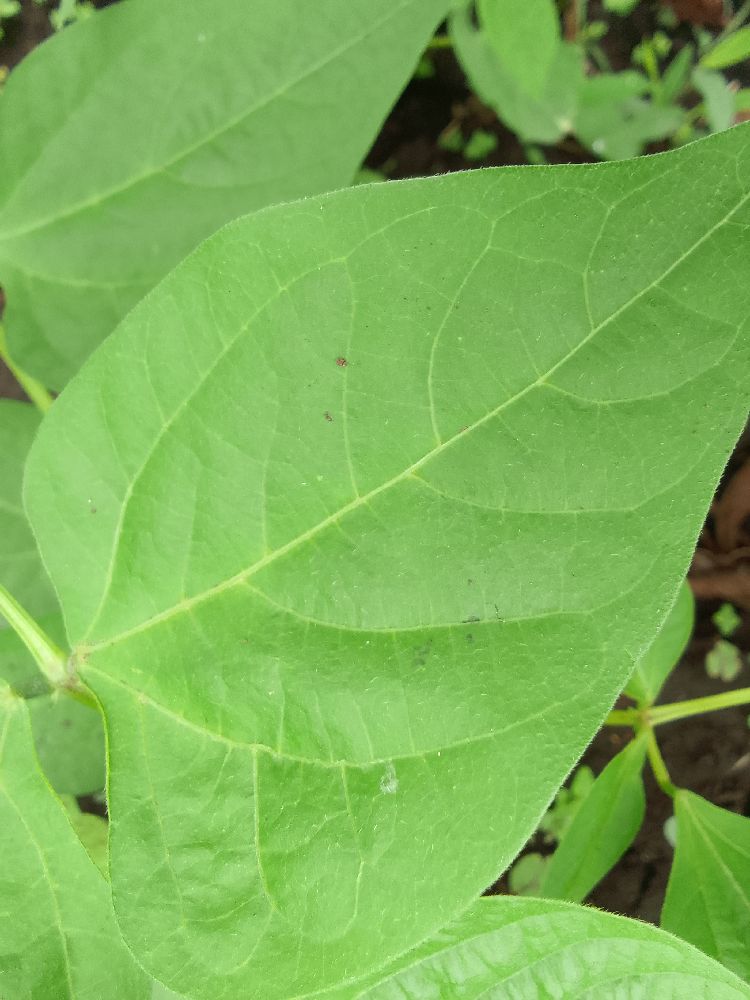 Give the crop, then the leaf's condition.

common bean, healthy
